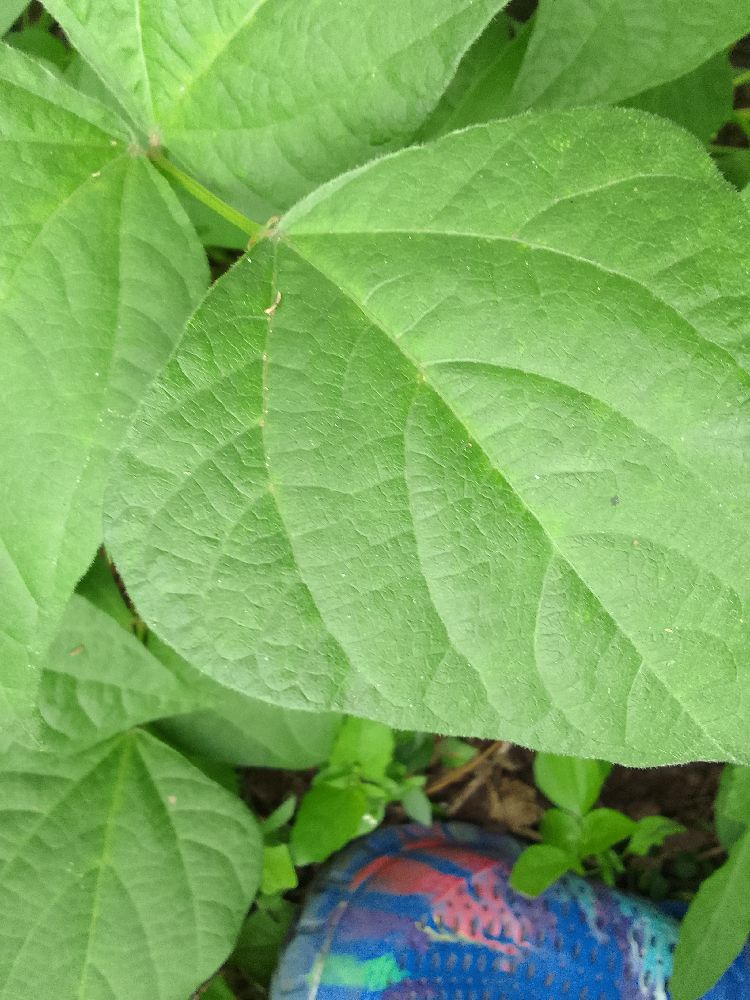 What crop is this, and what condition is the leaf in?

common bean, healthy
